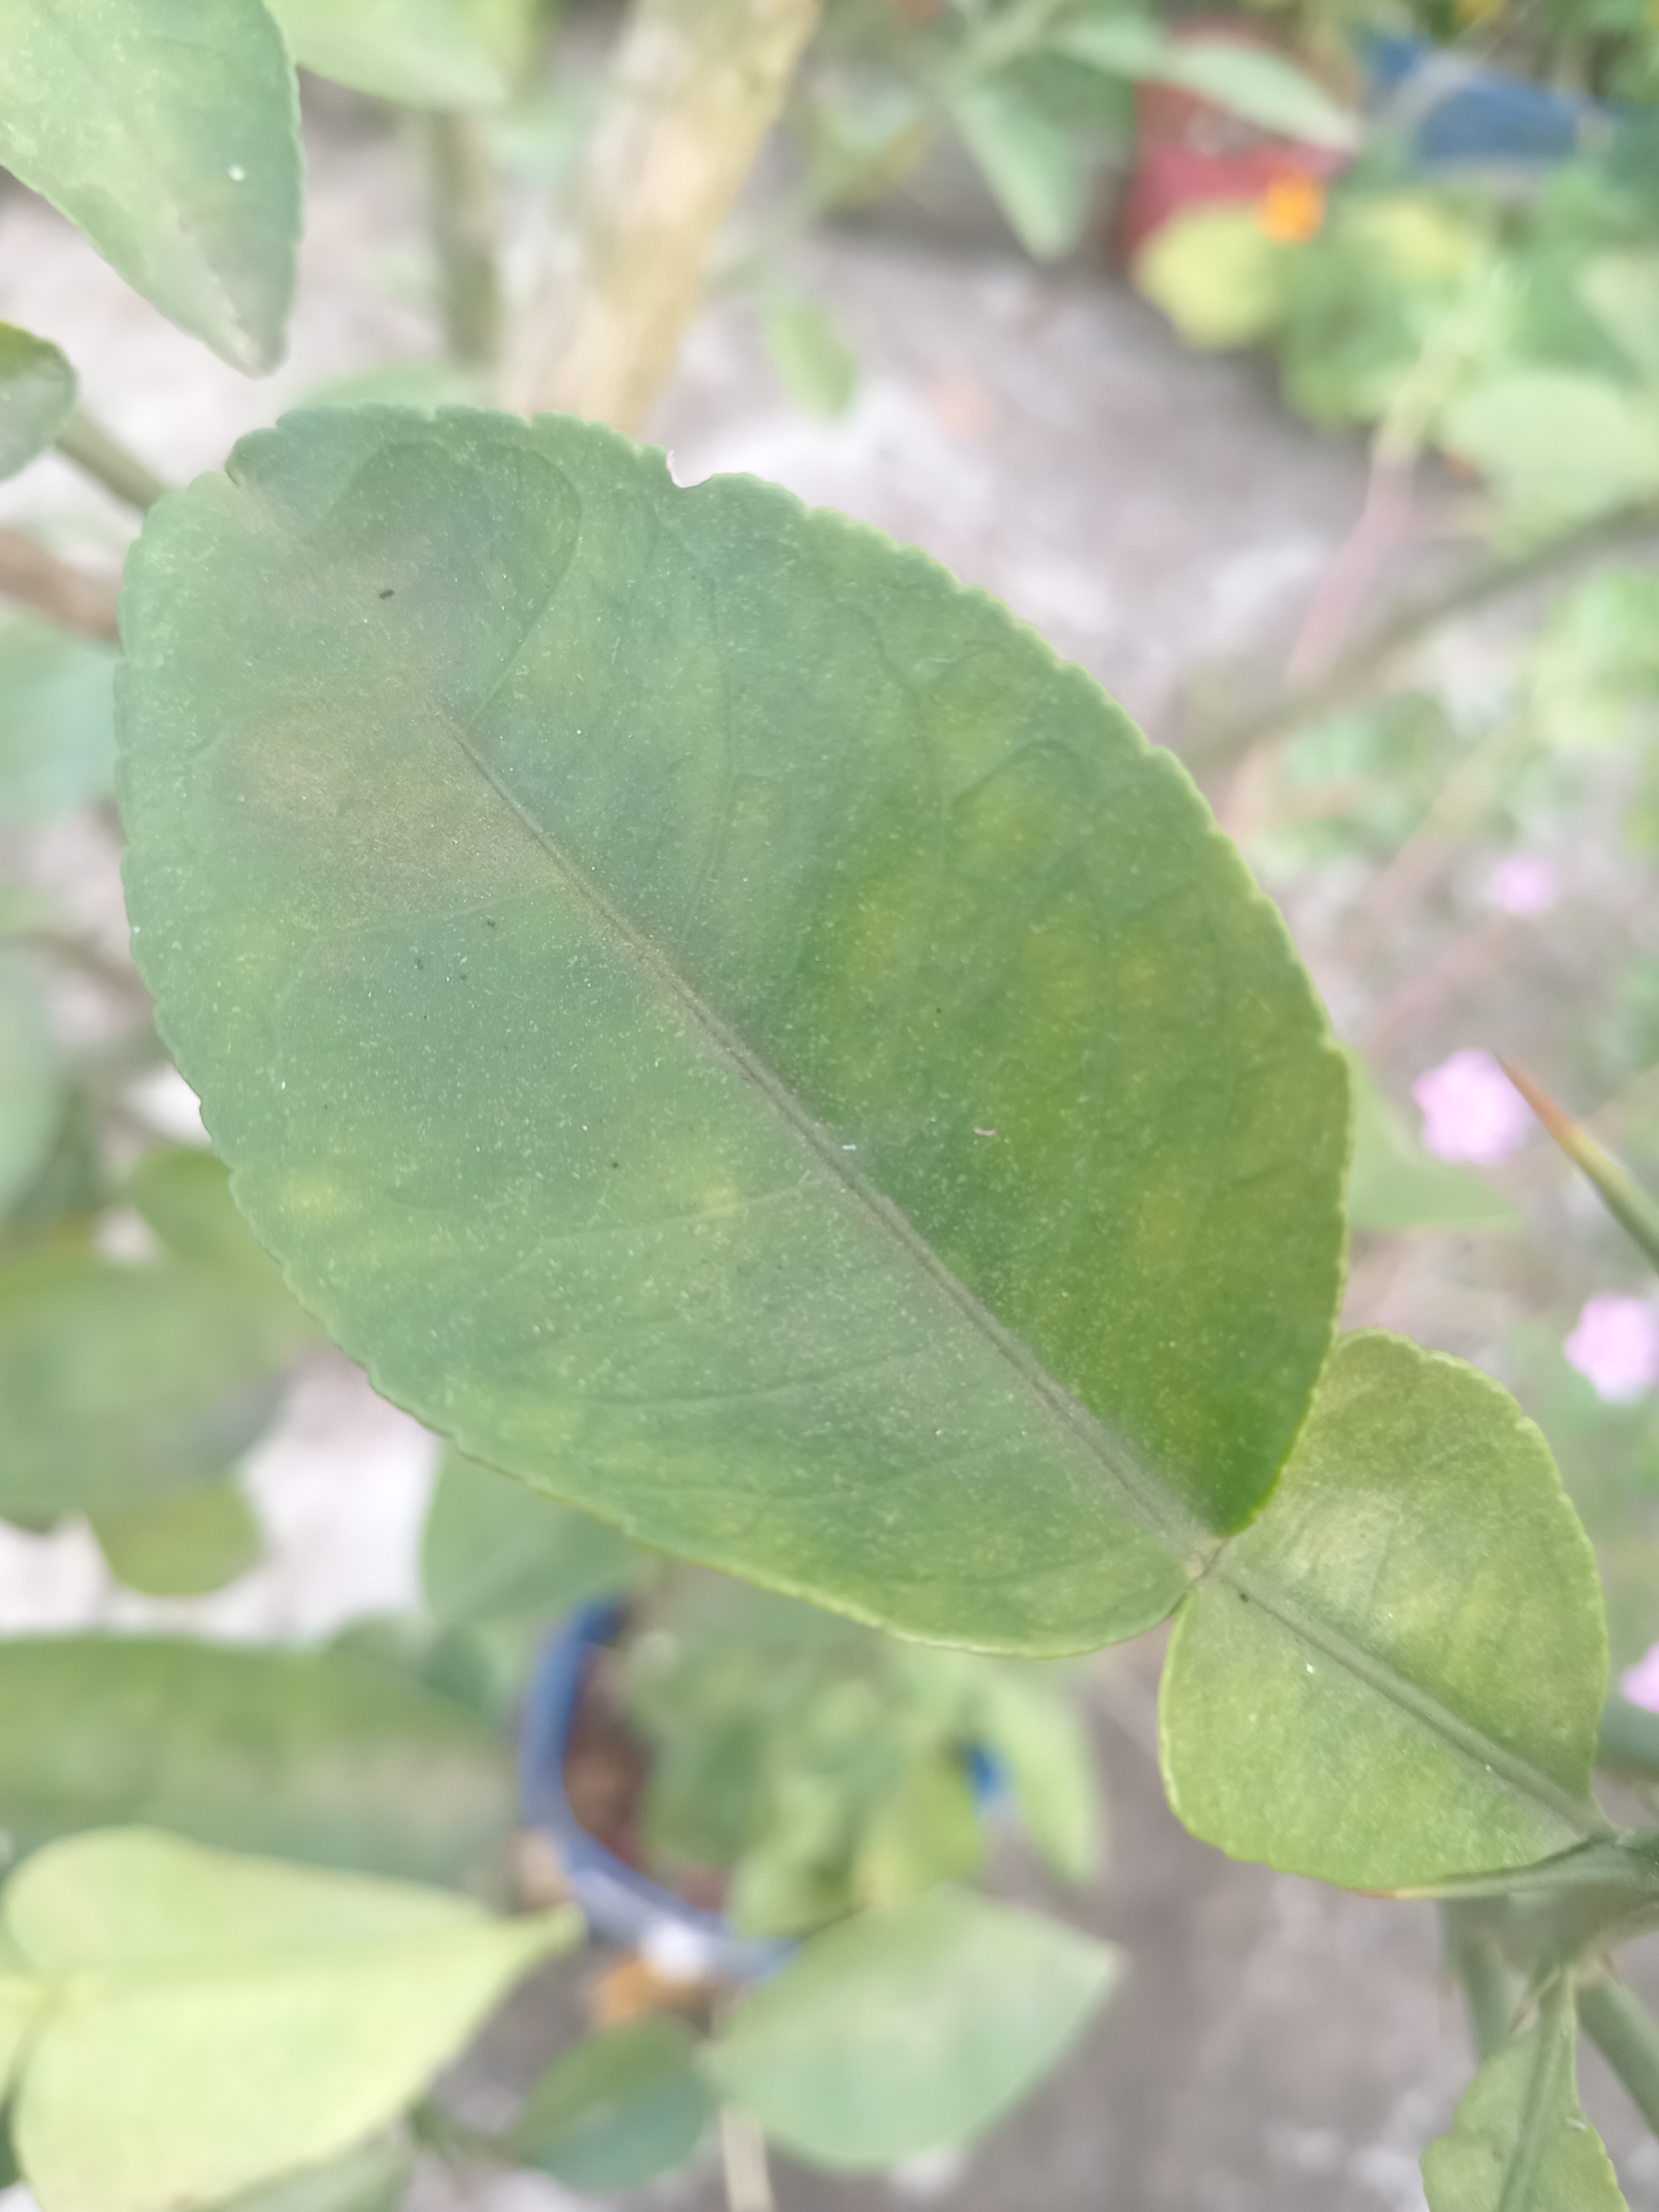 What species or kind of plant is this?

lemon
